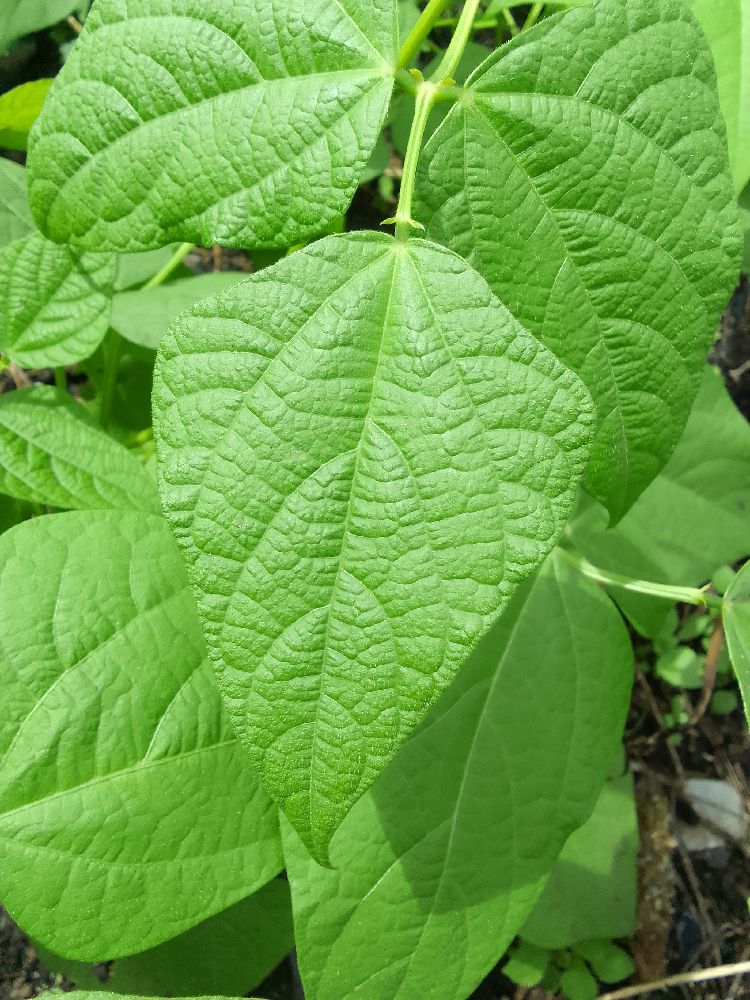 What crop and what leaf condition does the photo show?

common bean, healthy
